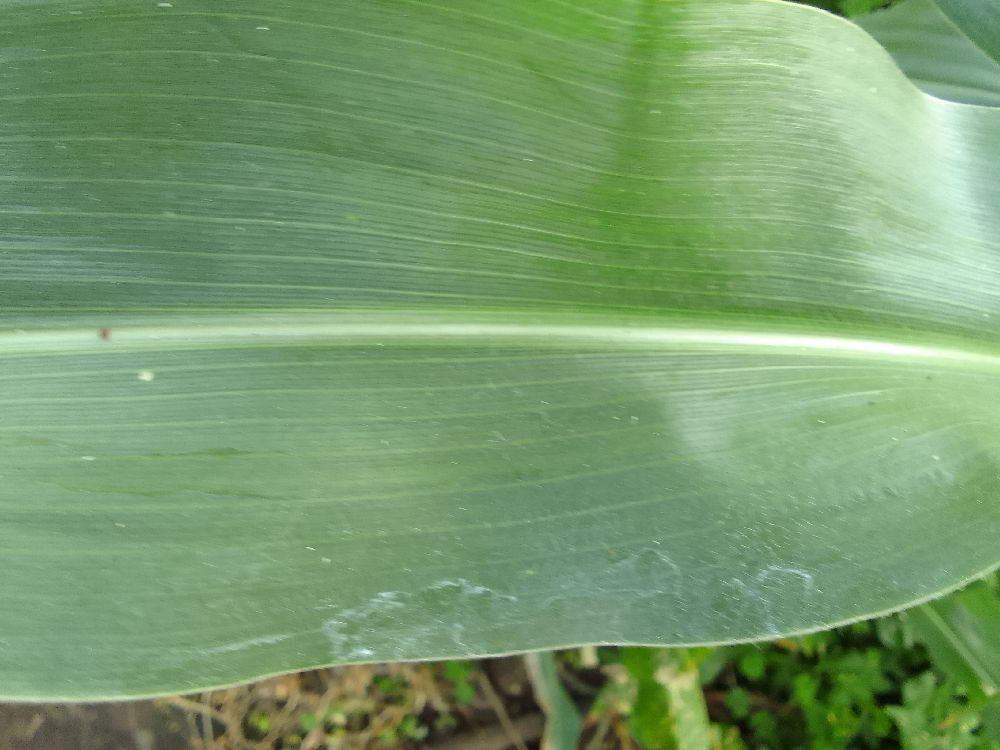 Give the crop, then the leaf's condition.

maize, healthy
